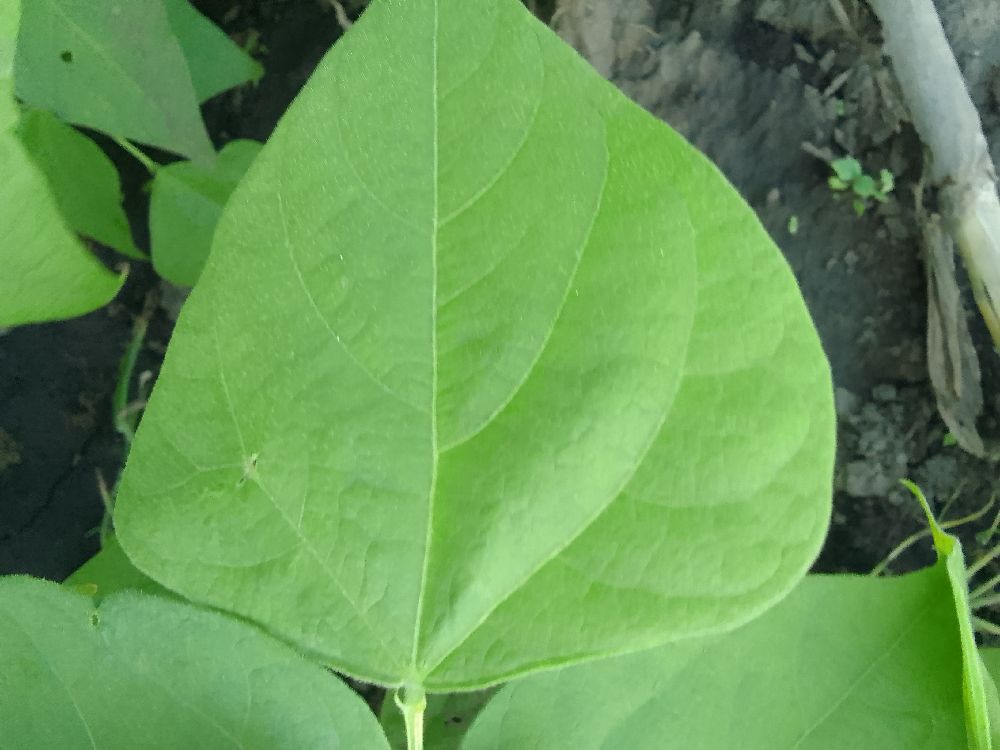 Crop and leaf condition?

common bean, healthy
